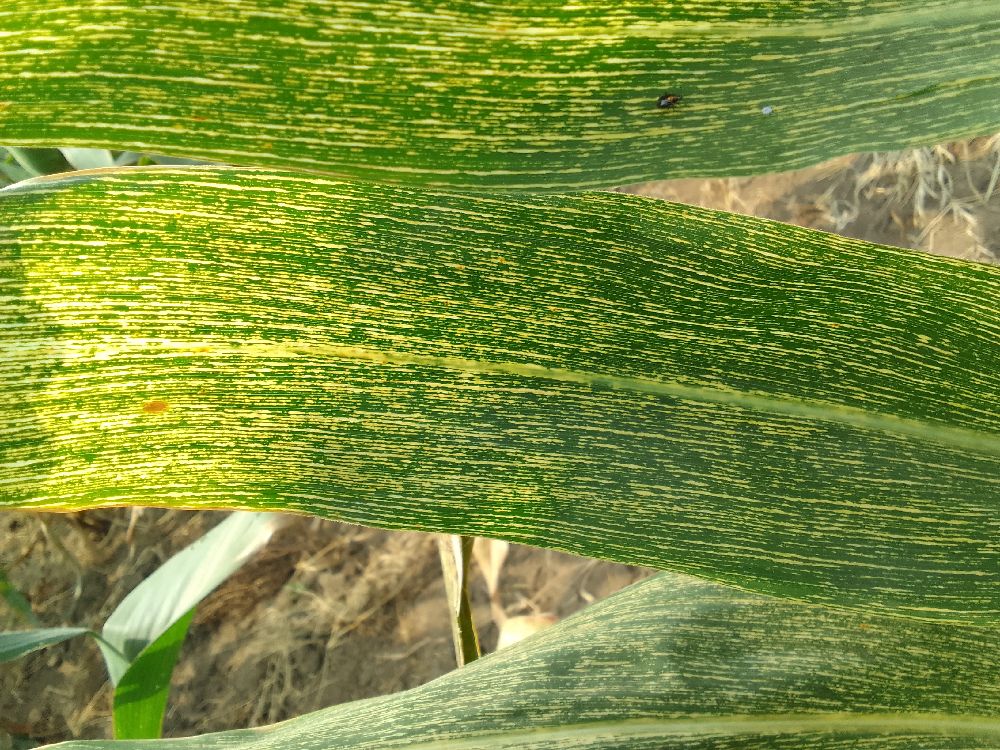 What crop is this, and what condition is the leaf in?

maize, maize streak virus
